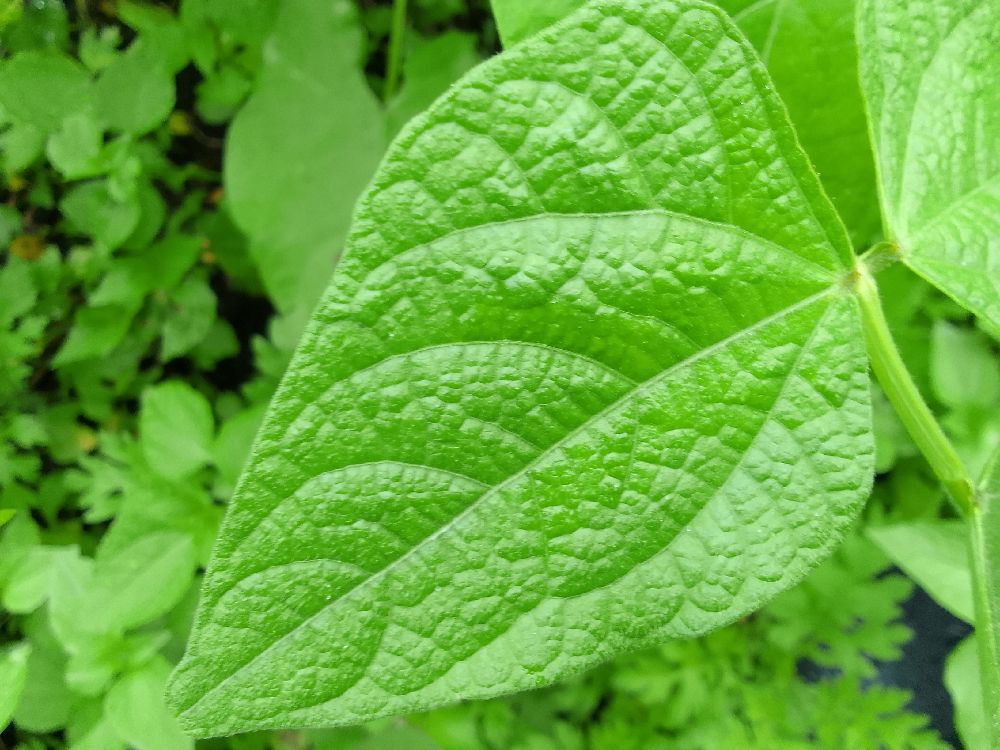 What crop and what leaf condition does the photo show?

common bean, healthy
